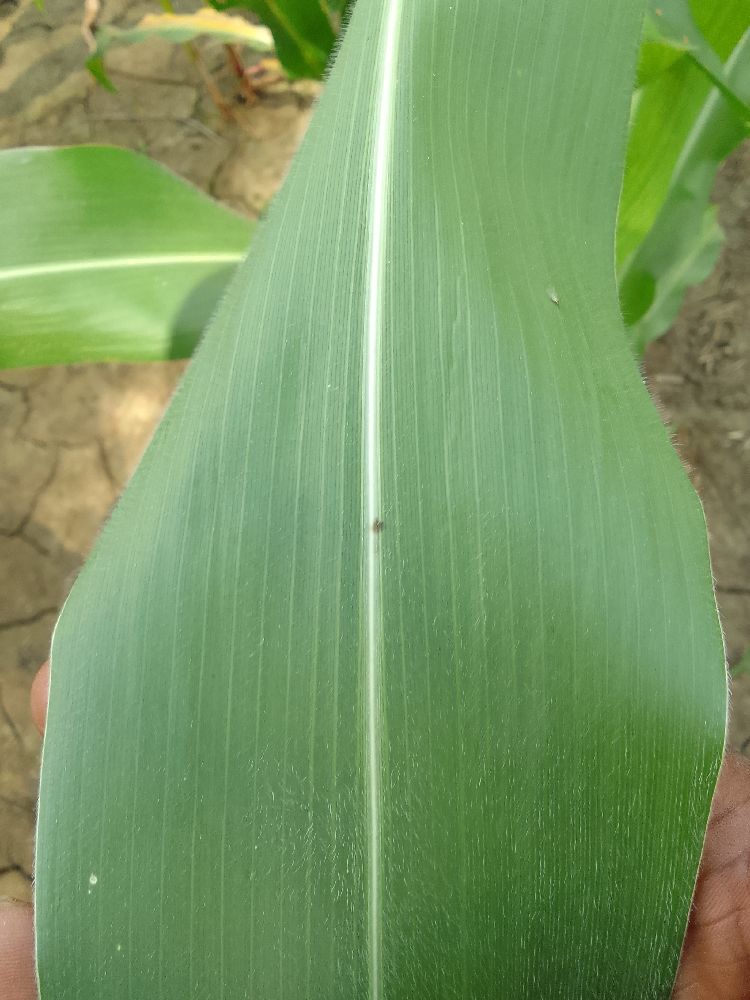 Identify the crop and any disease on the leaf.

maize, healthy
